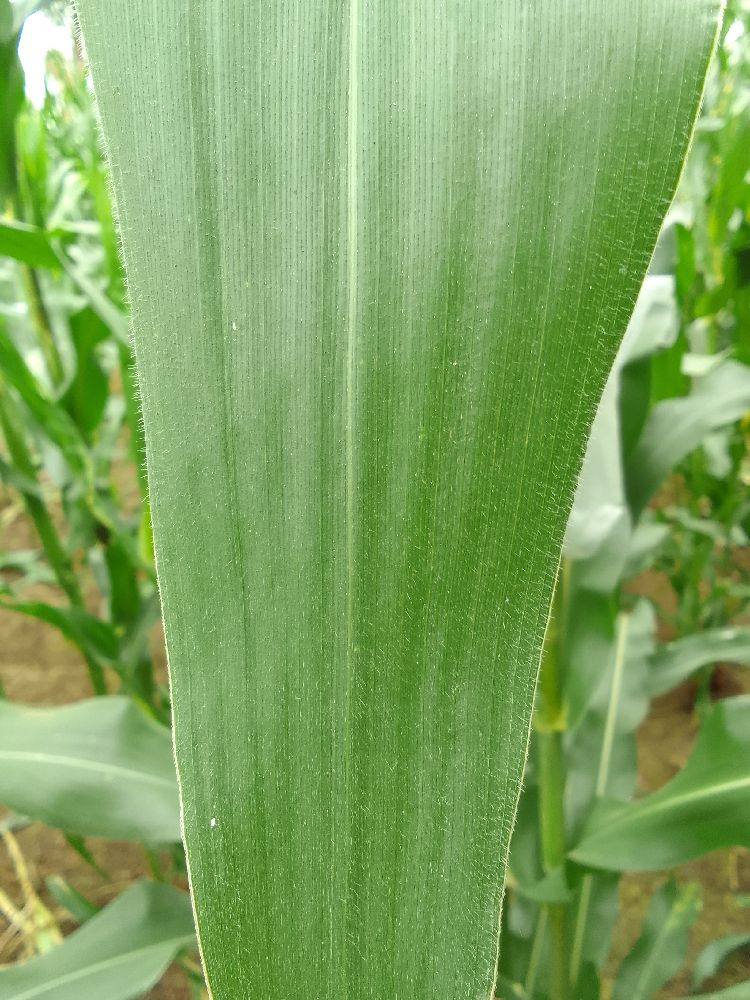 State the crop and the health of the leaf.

maize, healthy
